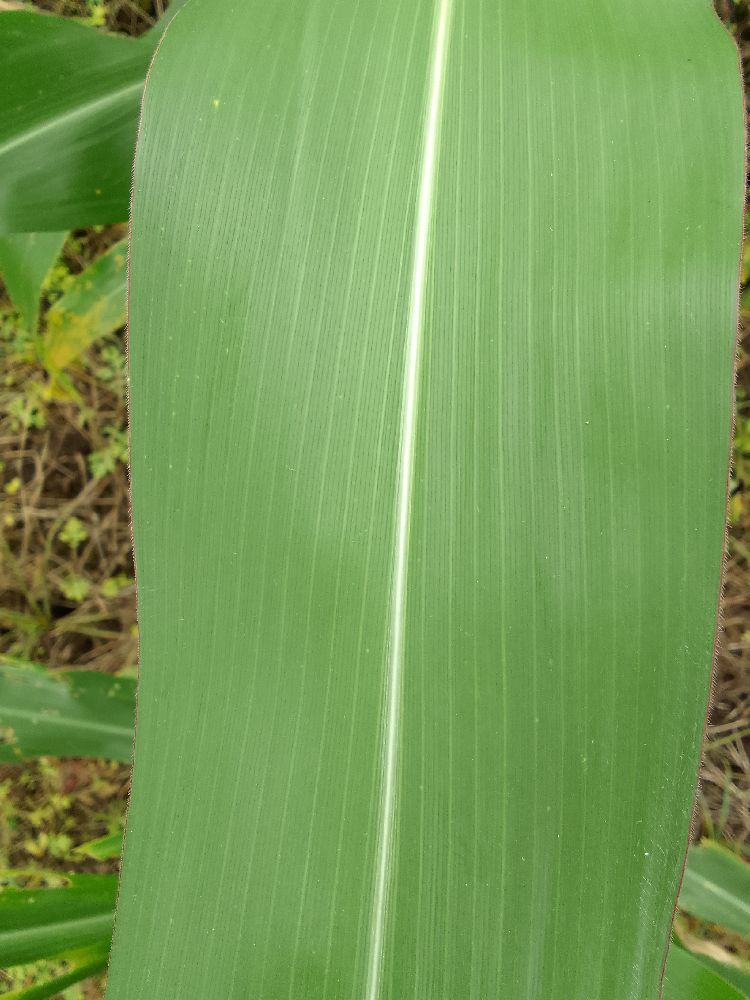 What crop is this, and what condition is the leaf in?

maize, healthy
